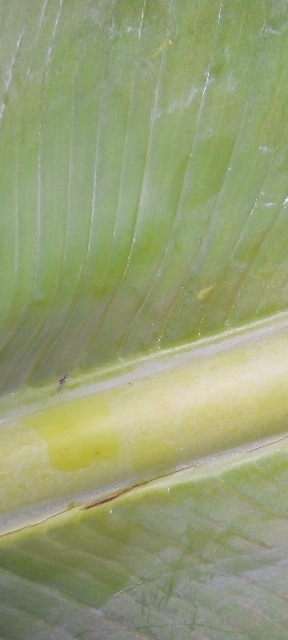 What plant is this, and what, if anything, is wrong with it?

banana, healthy
